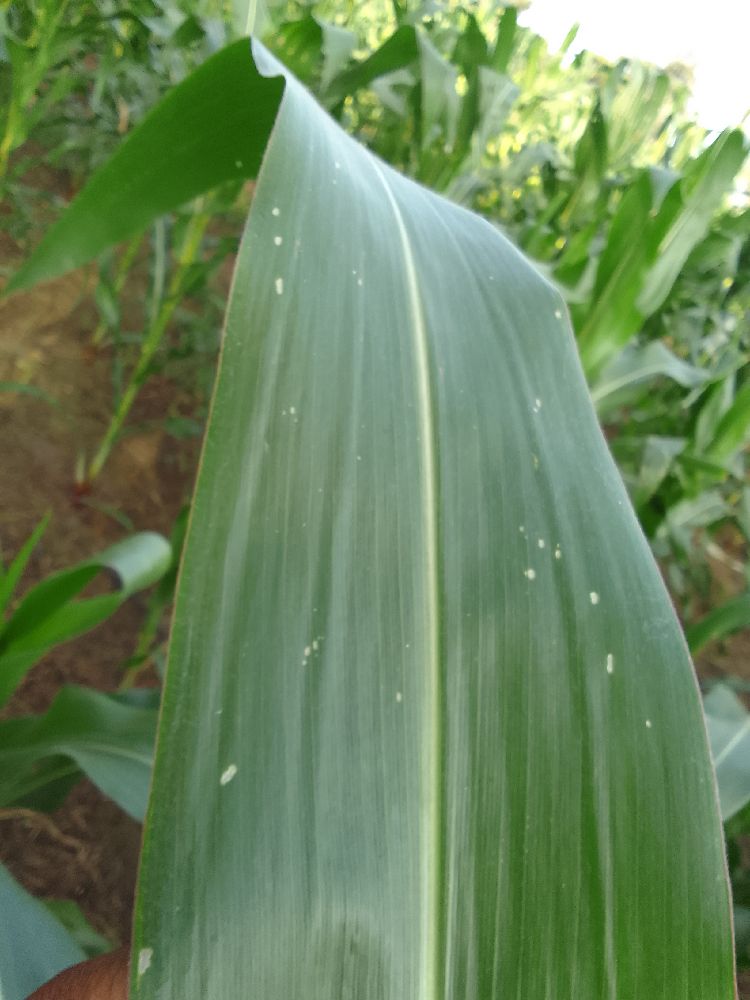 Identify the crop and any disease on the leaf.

maize, healthy
